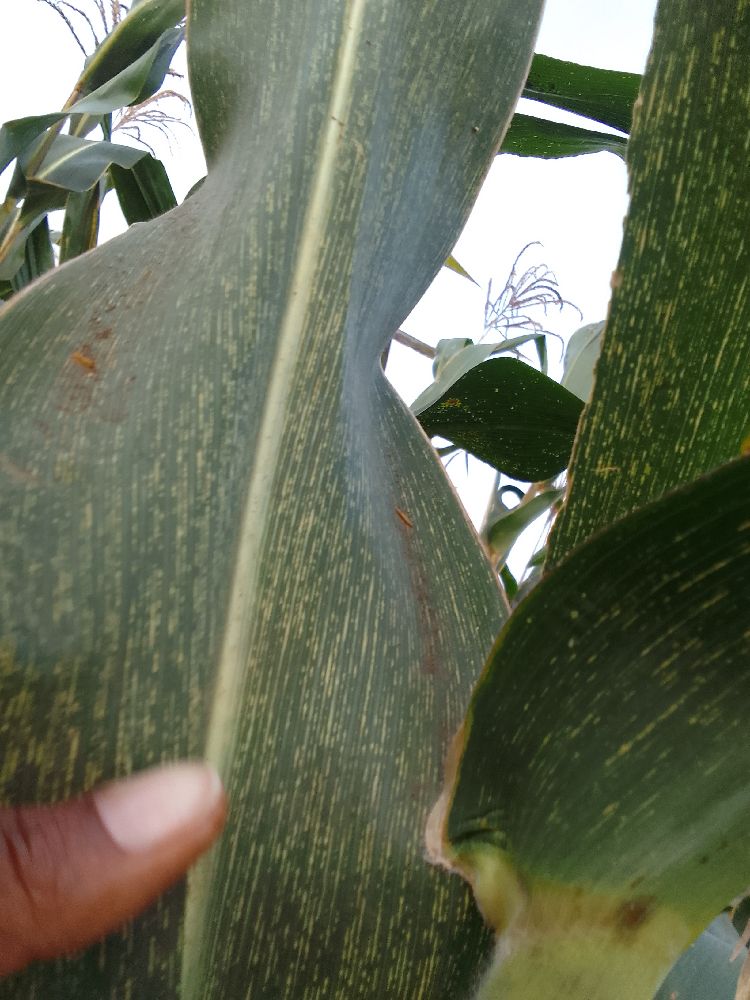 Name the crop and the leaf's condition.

maize, maize streak virus
